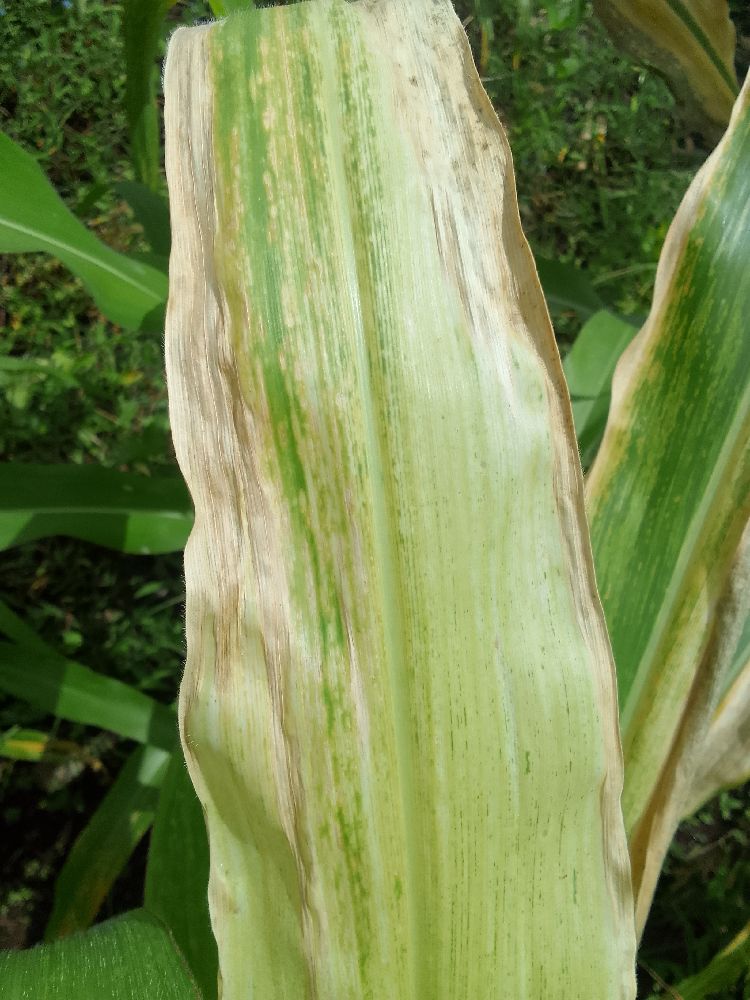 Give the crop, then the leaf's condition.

maize, maize lethal necrosis
